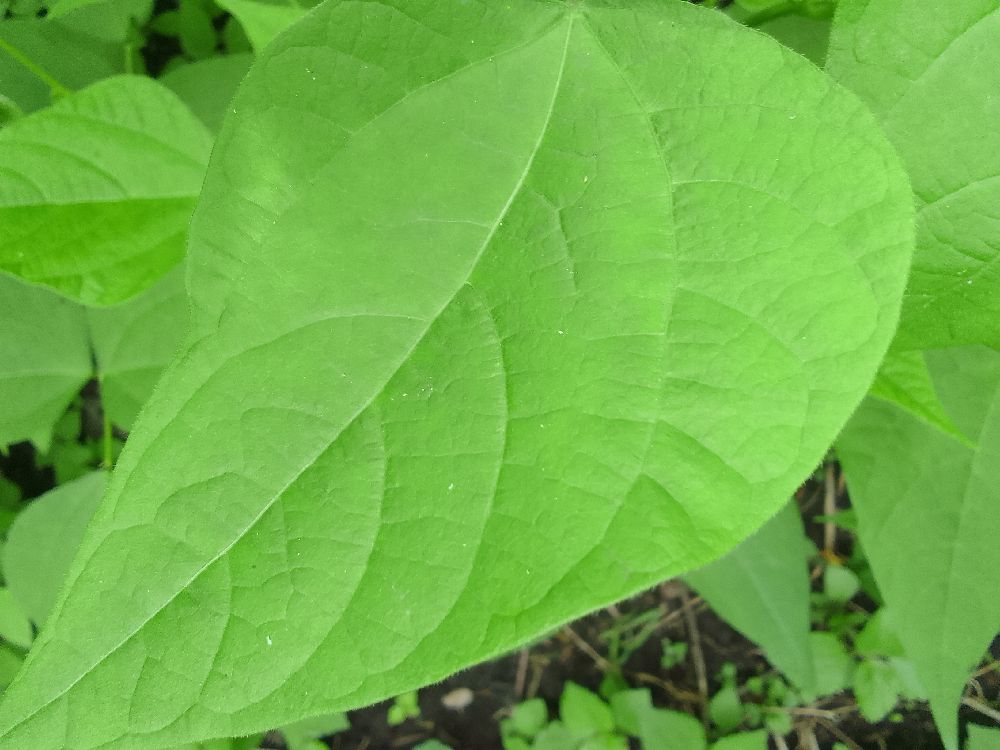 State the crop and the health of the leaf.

common bean, healthy
